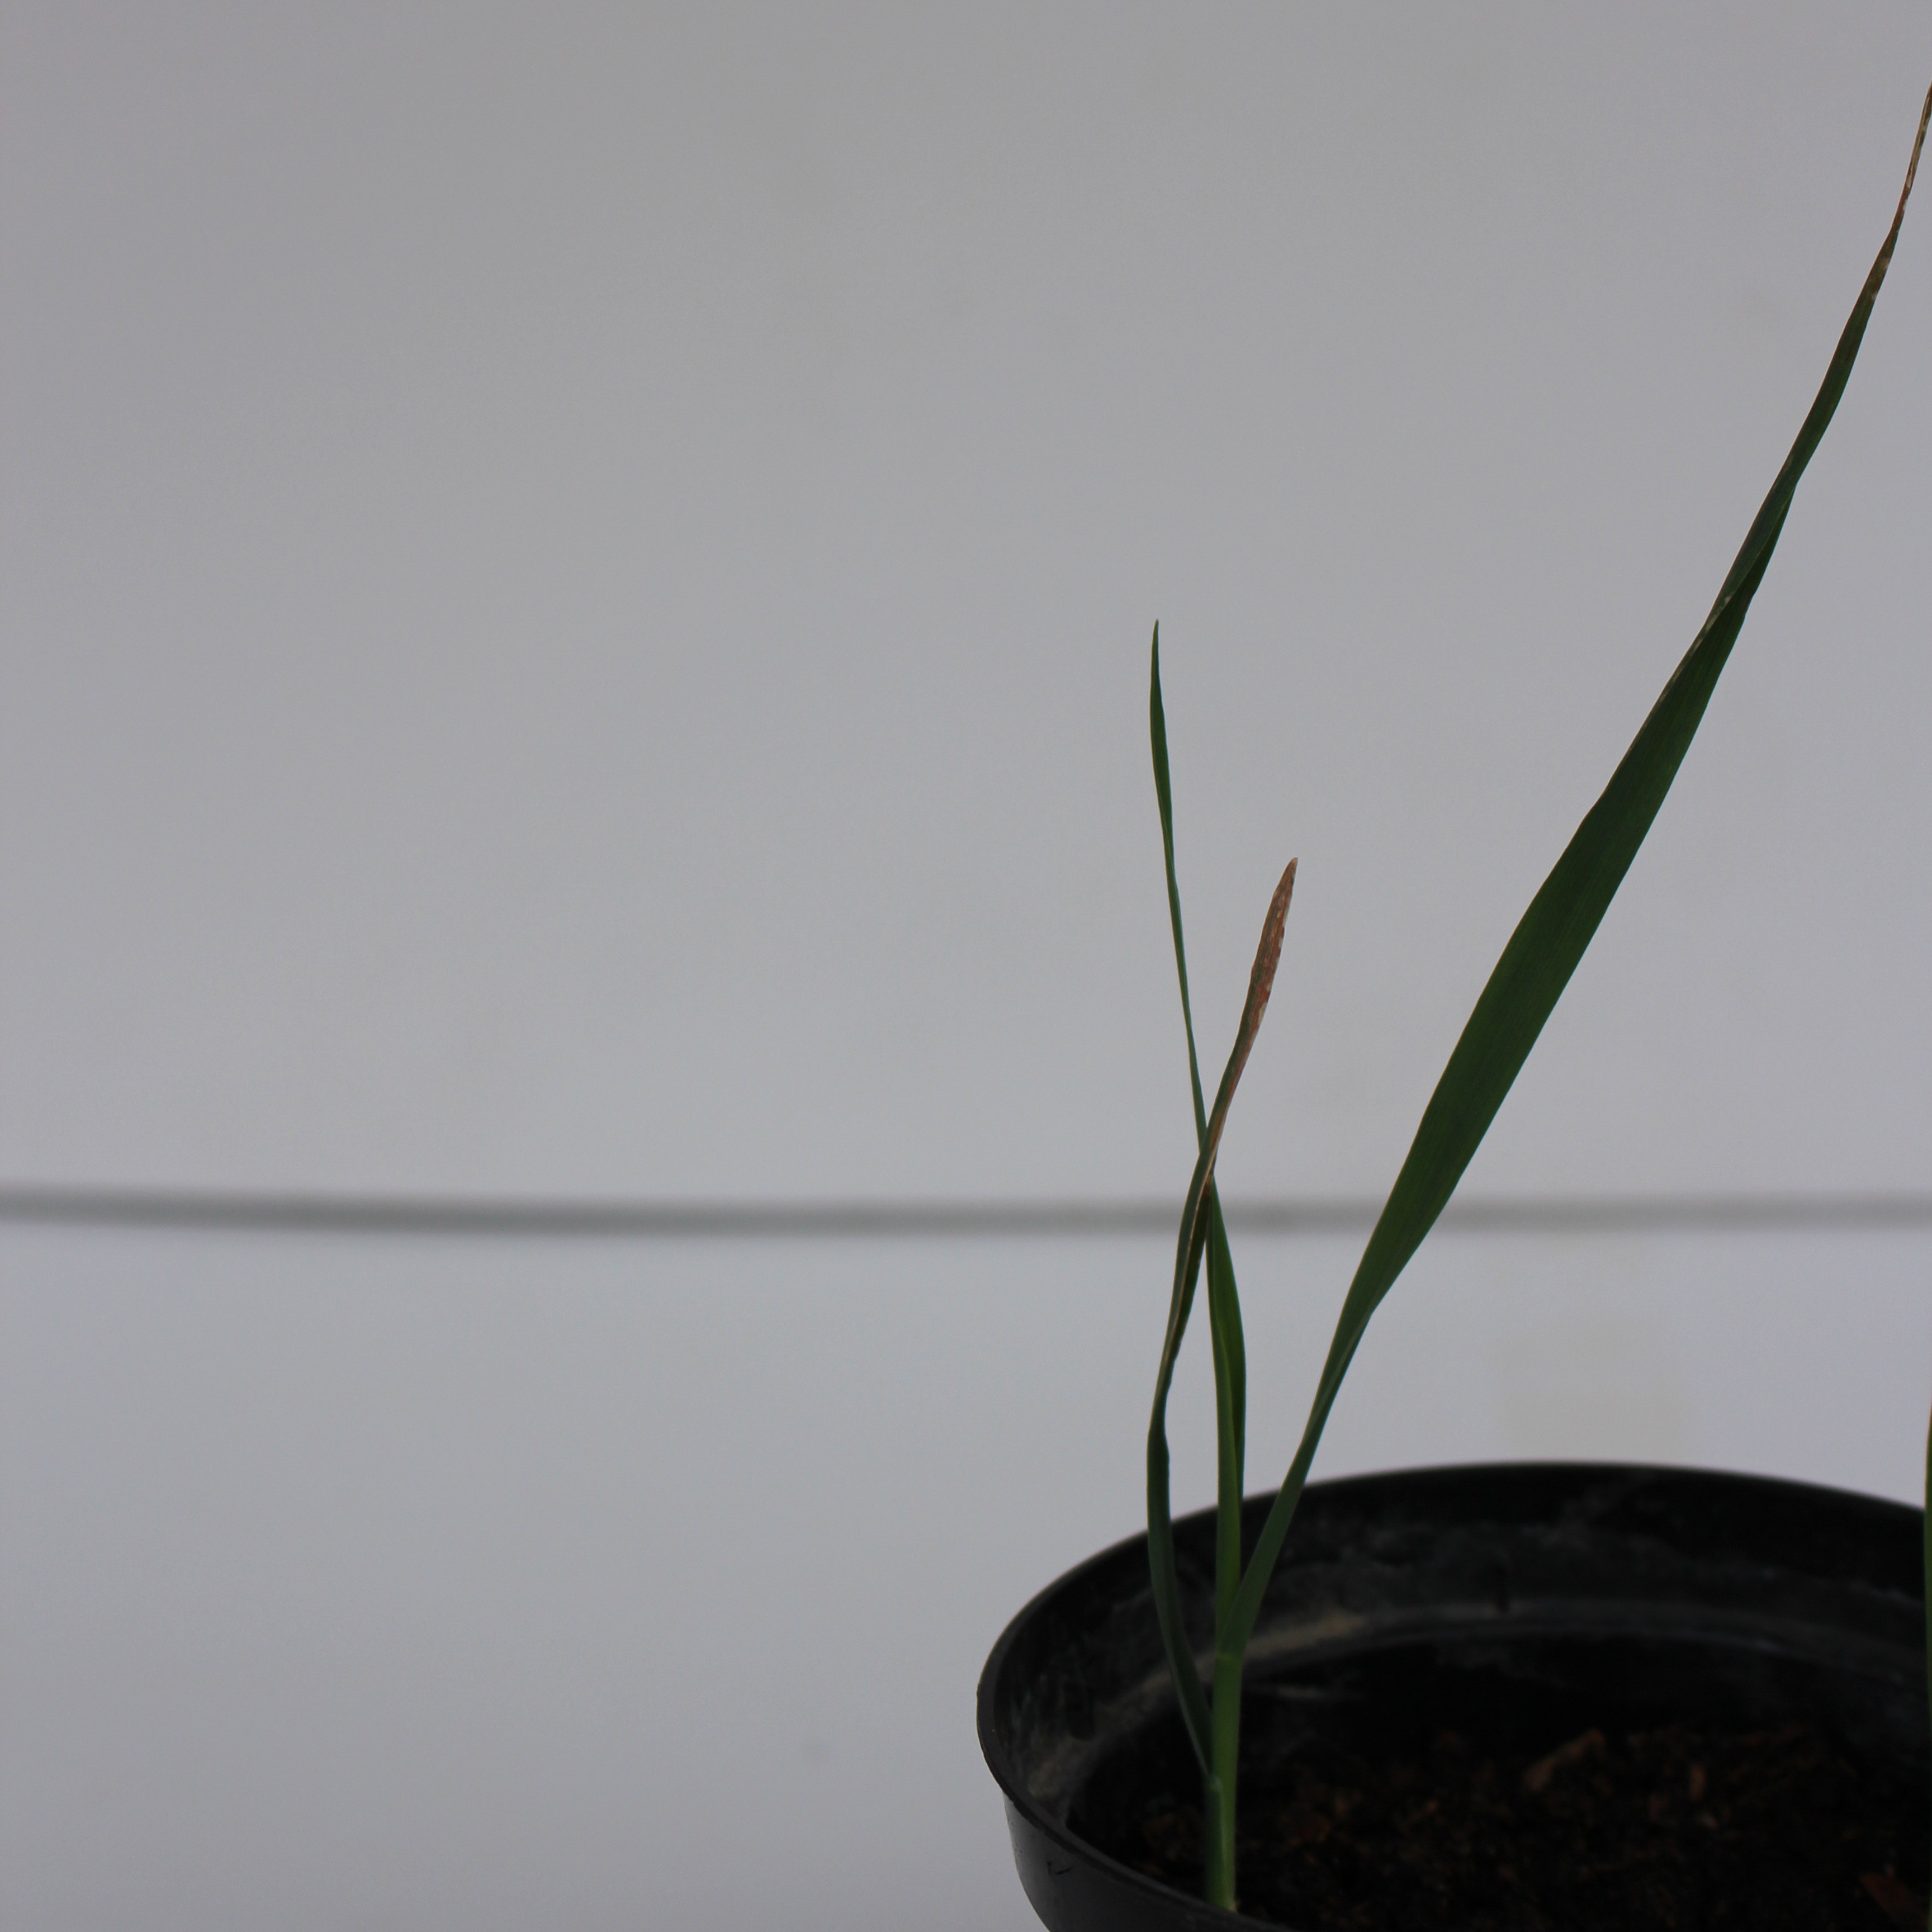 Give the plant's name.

Avena sterilis
